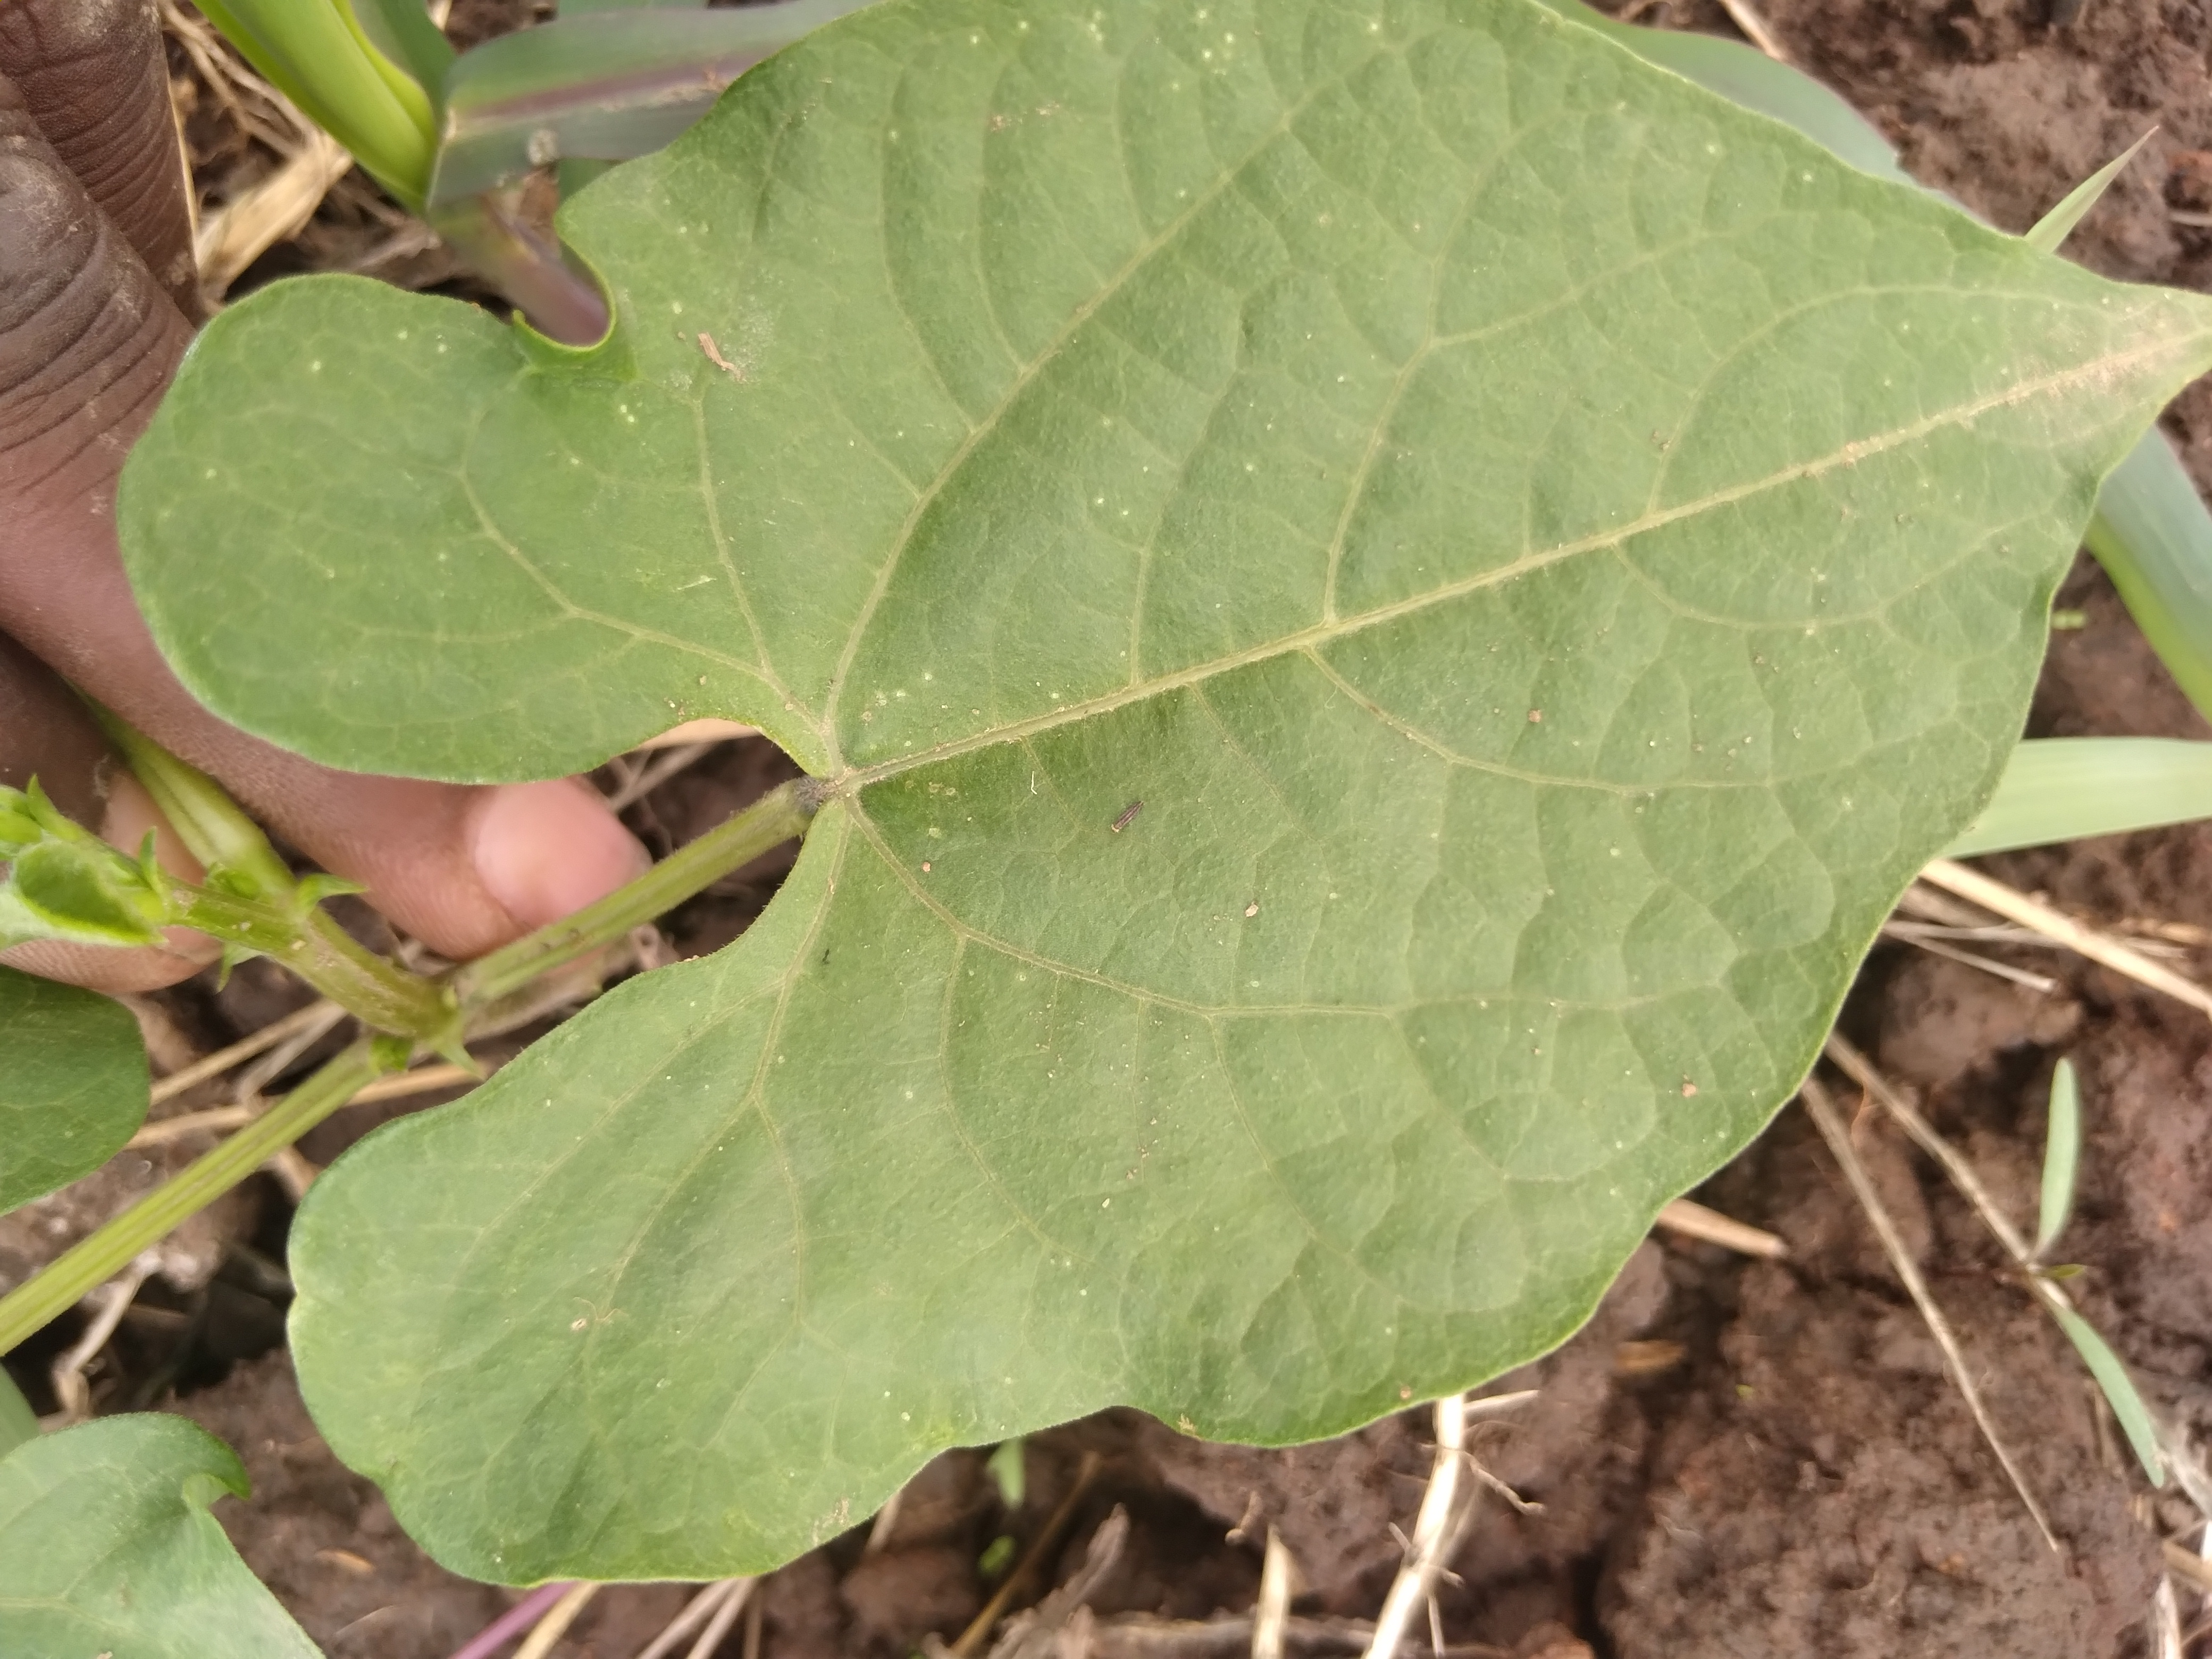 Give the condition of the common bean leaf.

healthy
